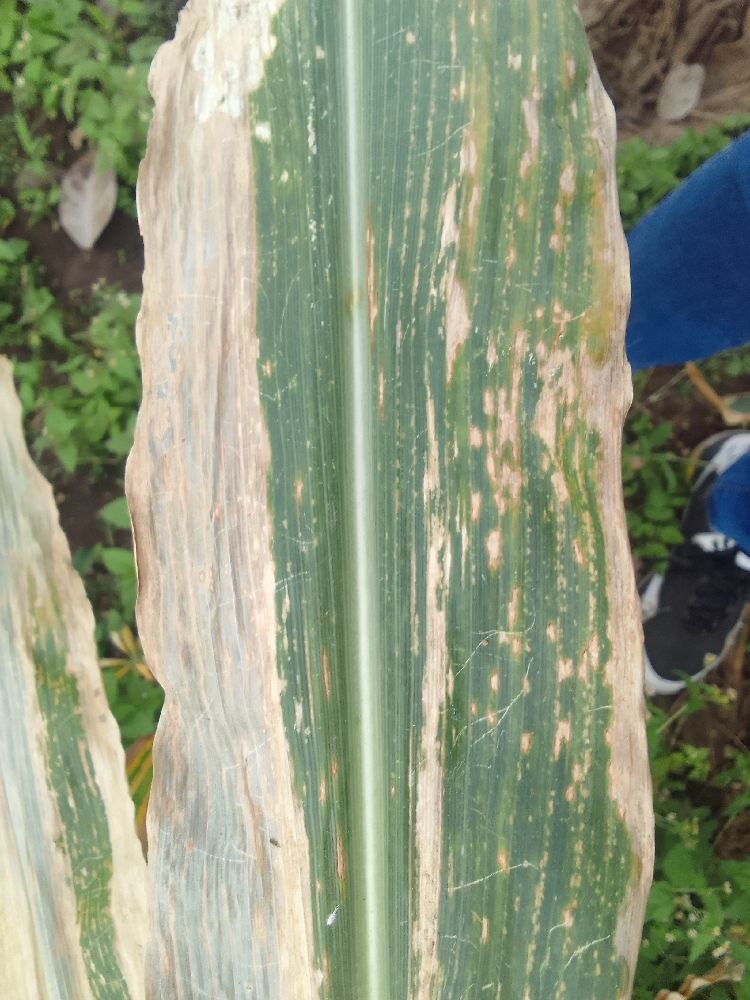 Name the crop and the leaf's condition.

maize, maize lethal necrosis
